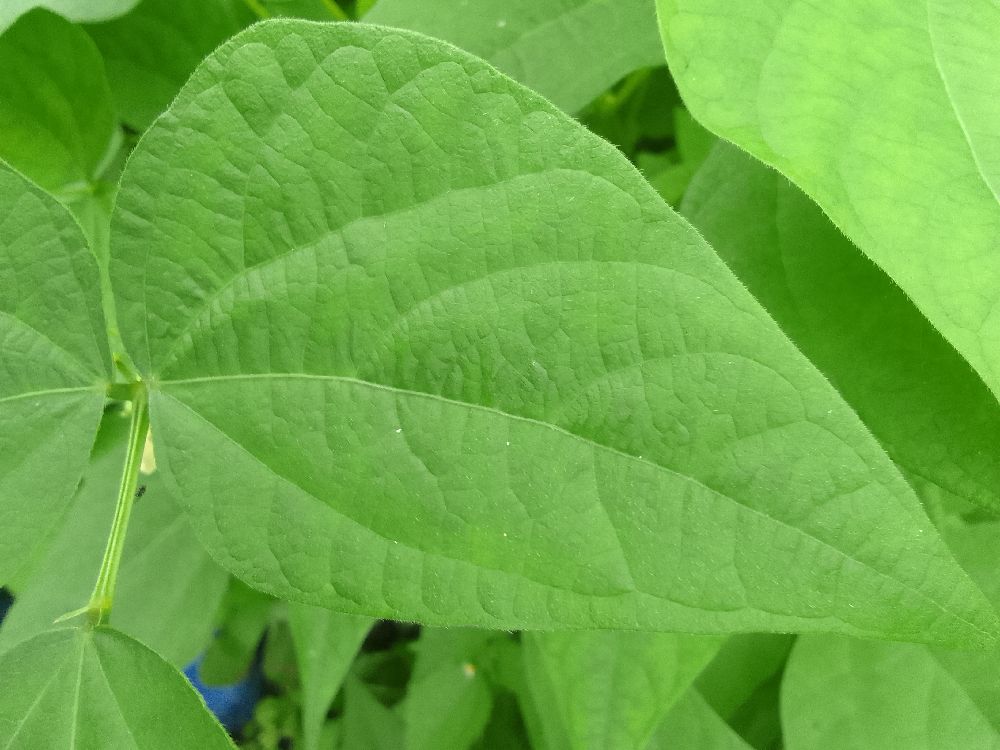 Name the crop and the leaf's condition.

common bean, healthy
